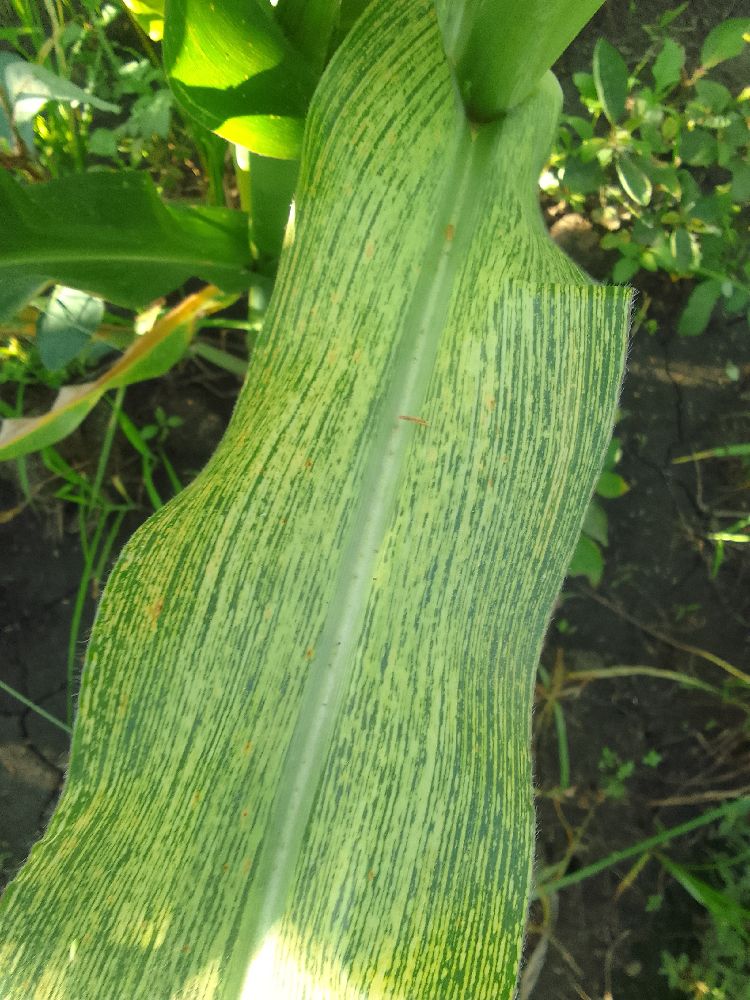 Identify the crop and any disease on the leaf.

maize, maize streak virus
